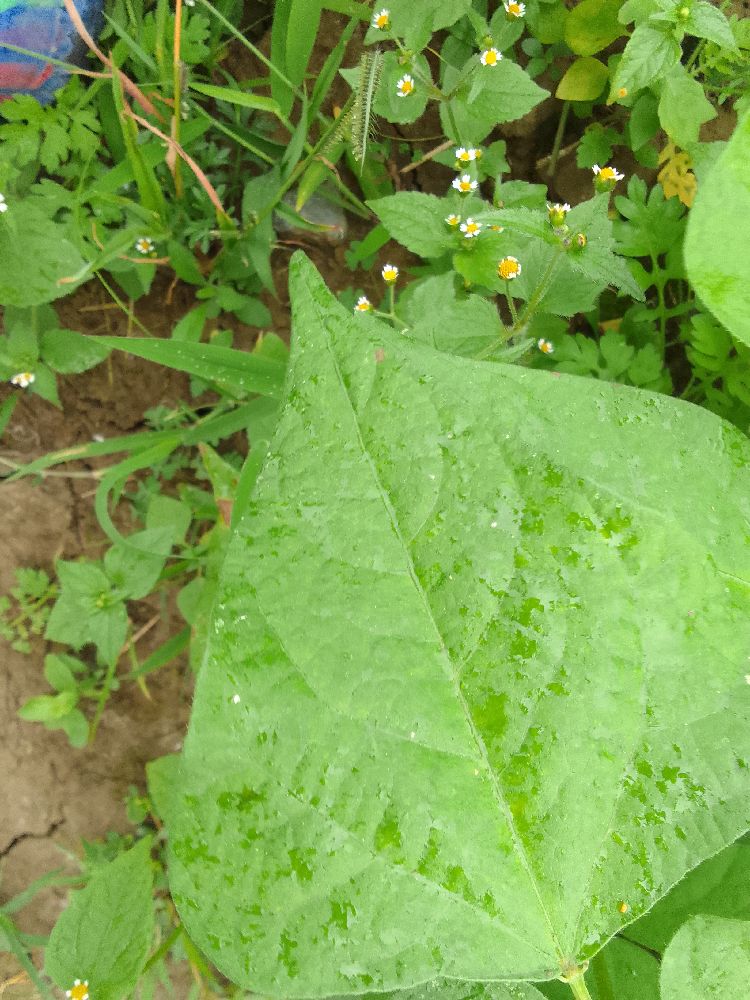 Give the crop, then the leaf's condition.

common bean, healthy
